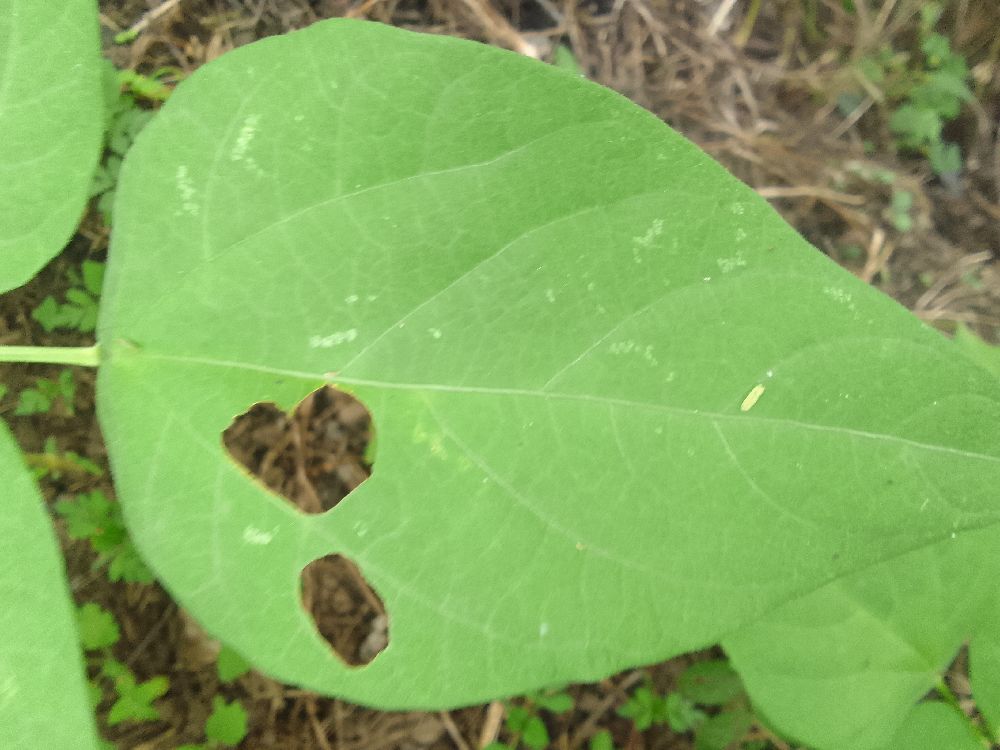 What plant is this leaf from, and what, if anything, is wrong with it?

common bean, healthy
